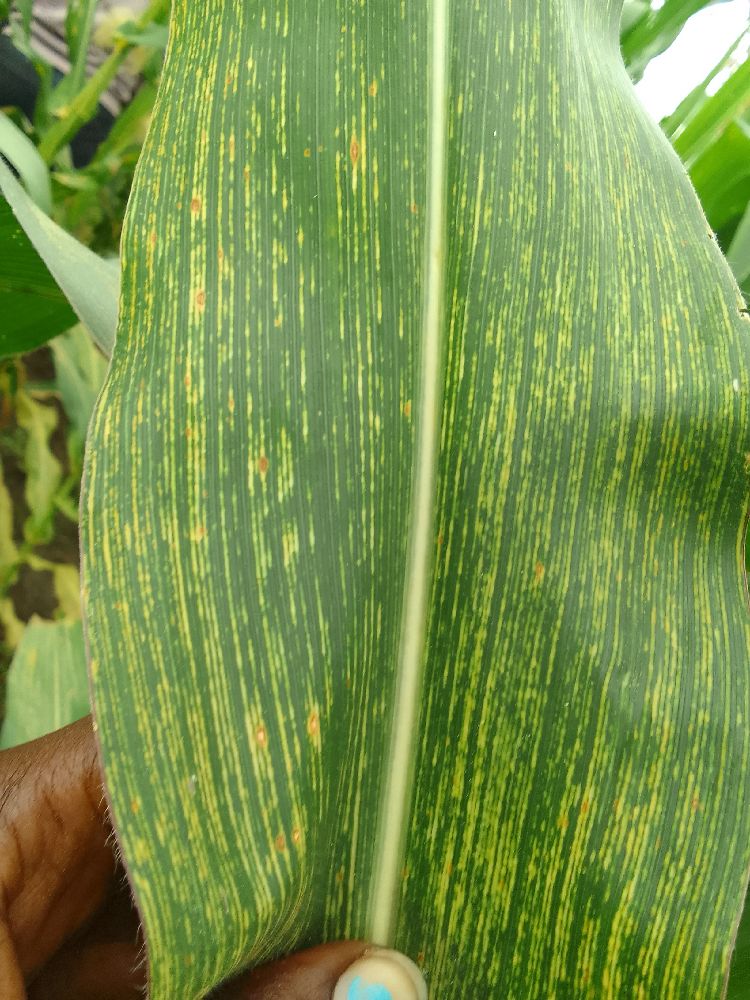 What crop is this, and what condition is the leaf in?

maize, maize streak virus
